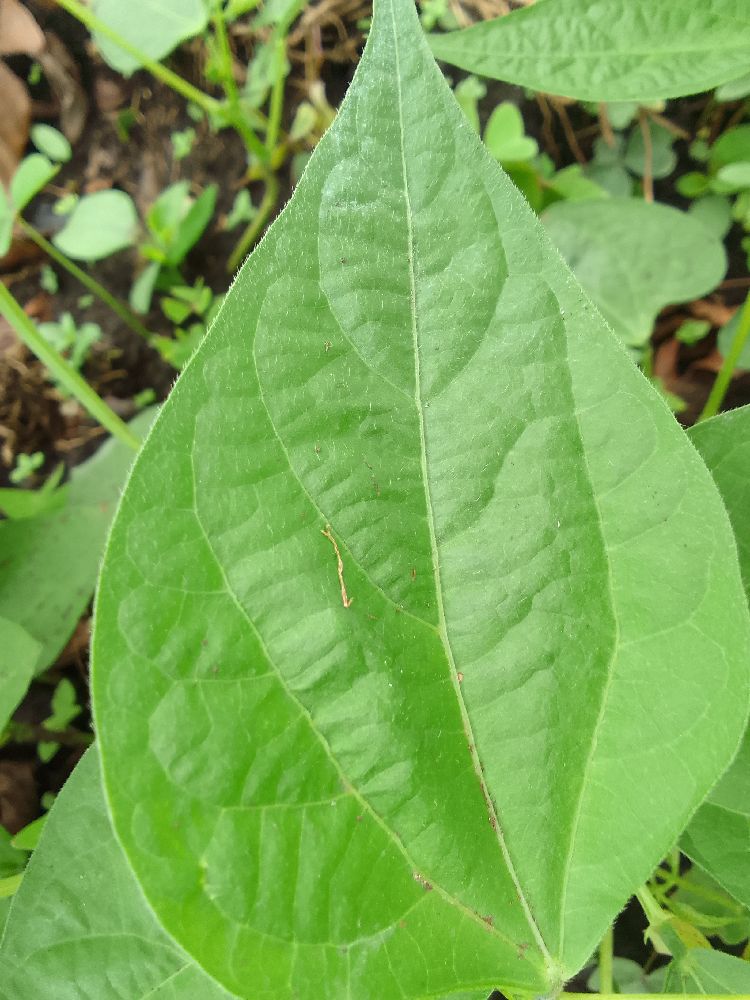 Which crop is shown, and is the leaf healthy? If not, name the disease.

common bean, healthy
